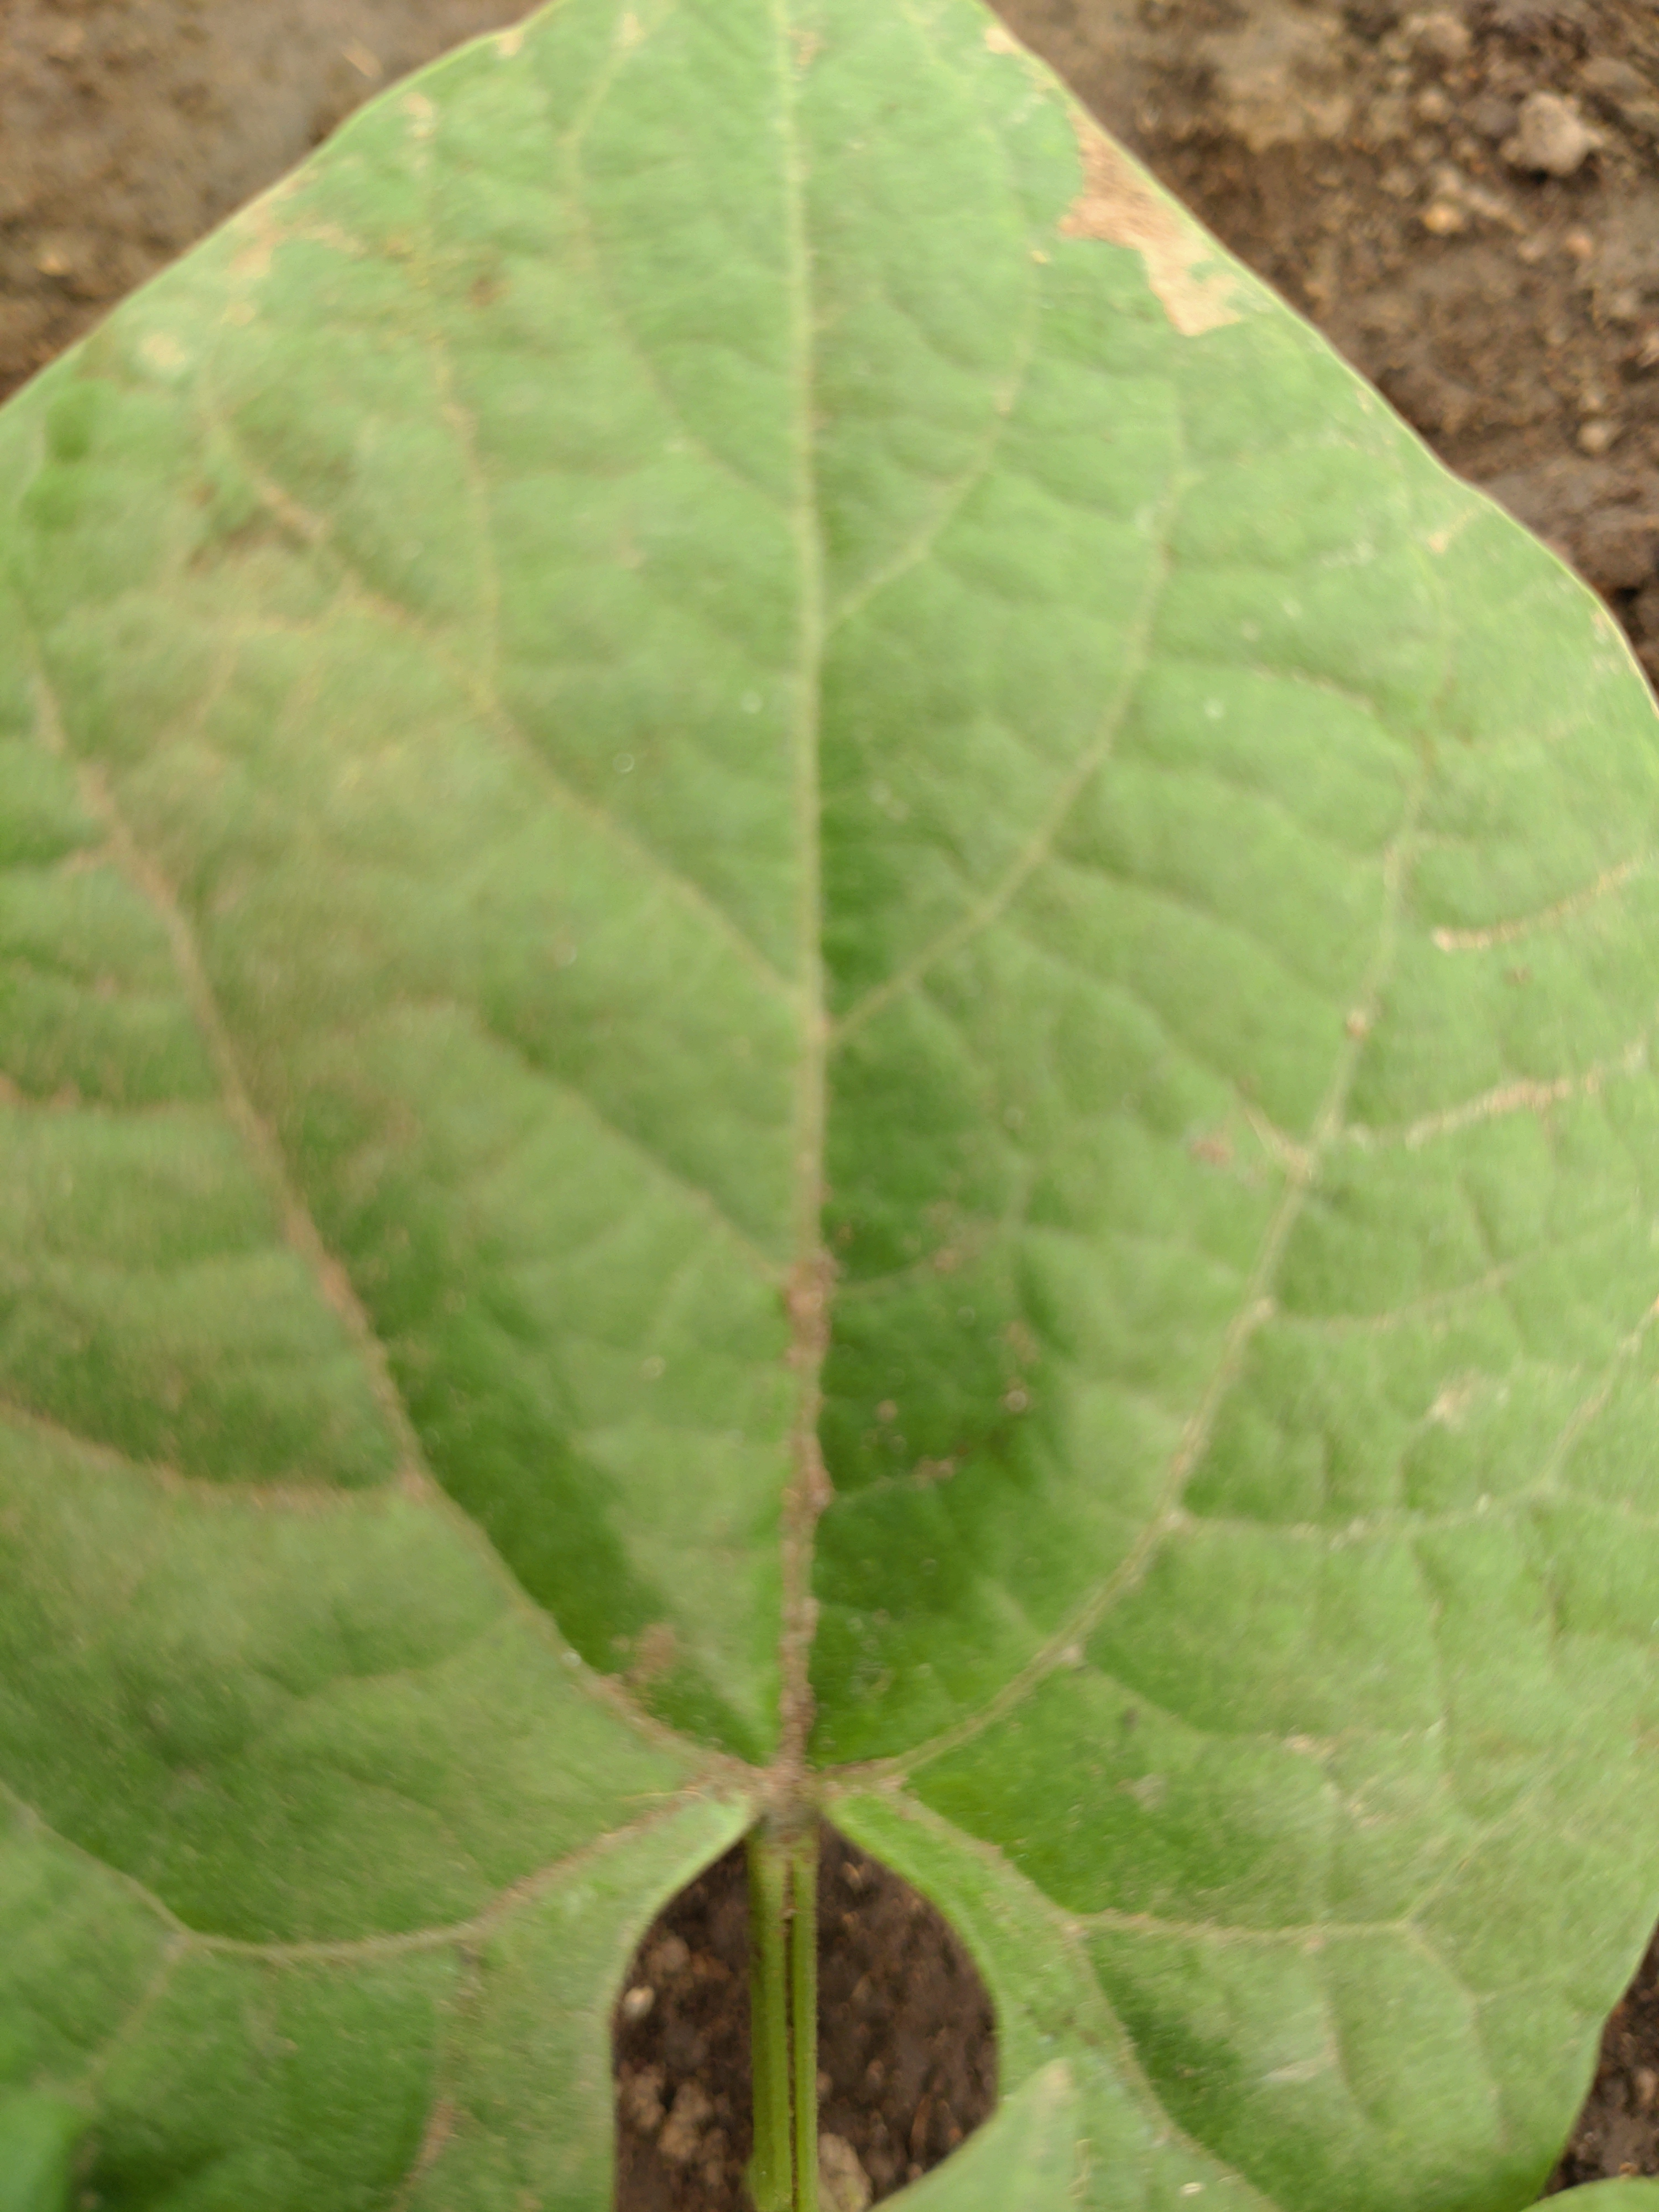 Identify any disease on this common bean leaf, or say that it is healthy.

healthy
